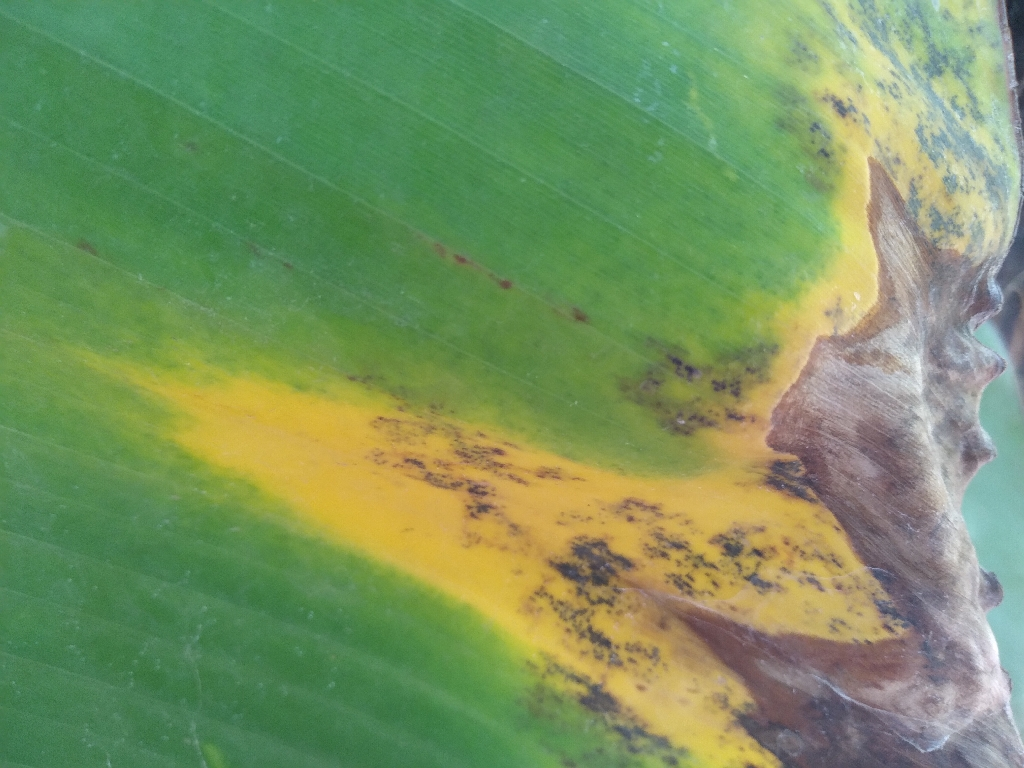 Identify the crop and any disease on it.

banana, black sigatoka
